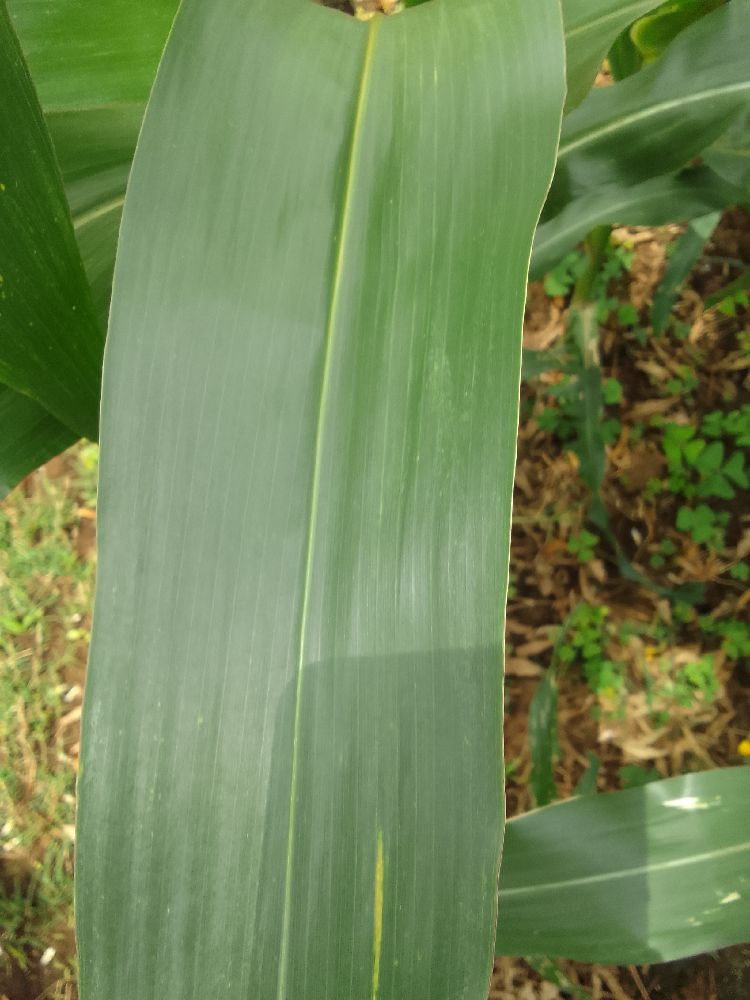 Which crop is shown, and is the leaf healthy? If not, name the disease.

maize, healthy
